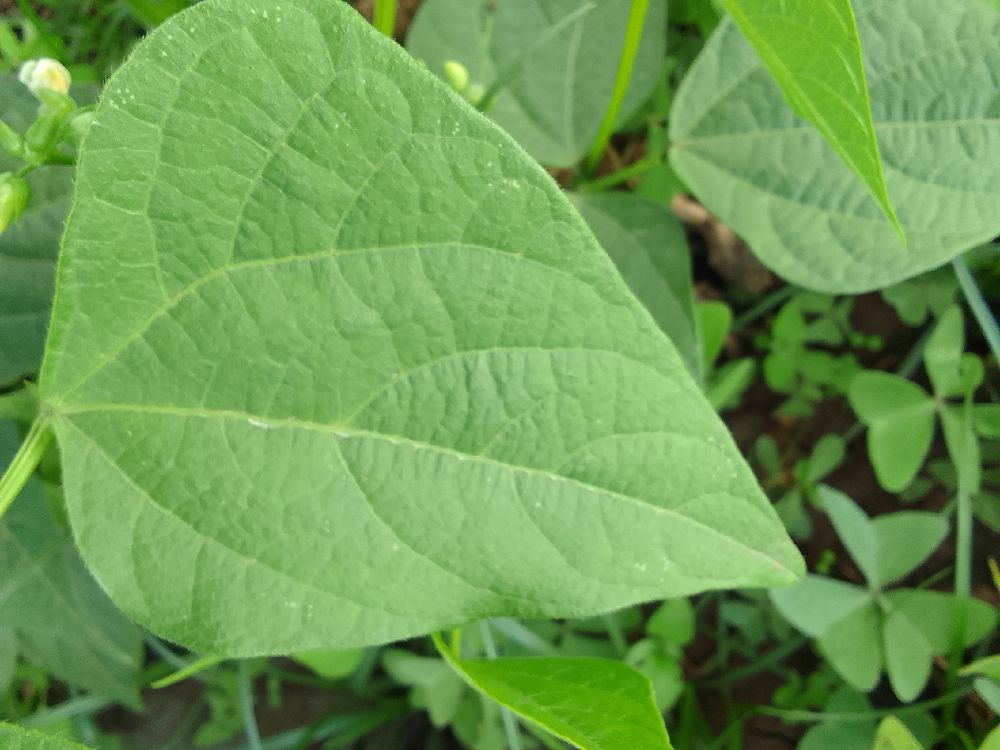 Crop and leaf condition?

common bean, healthy
